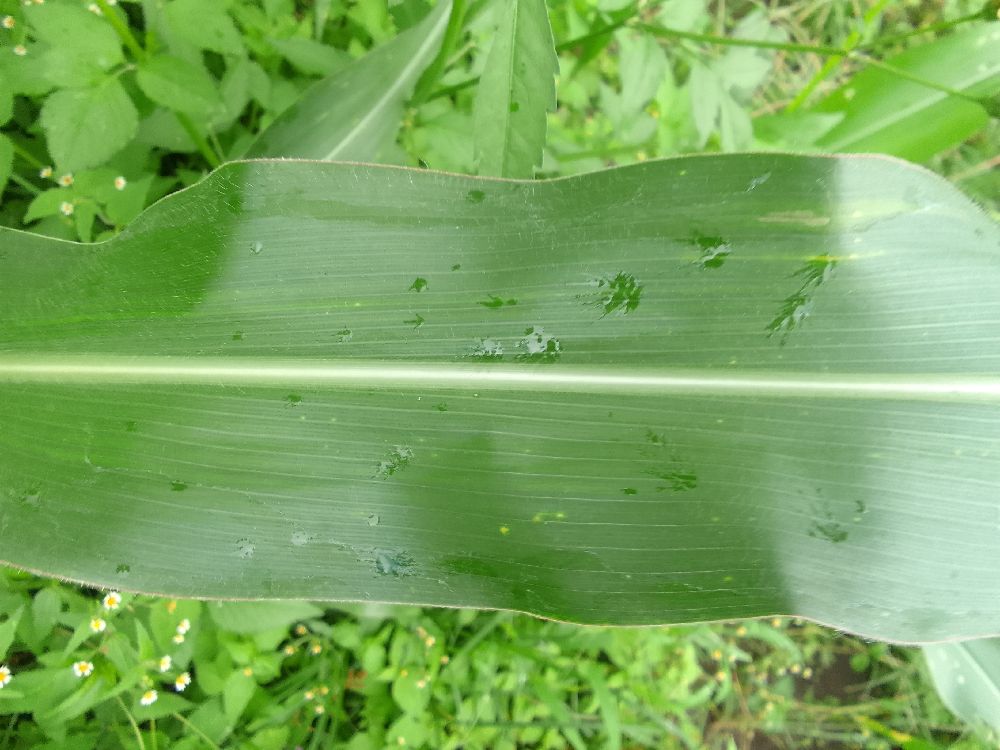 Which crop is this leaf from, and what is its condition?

maize, healthy
